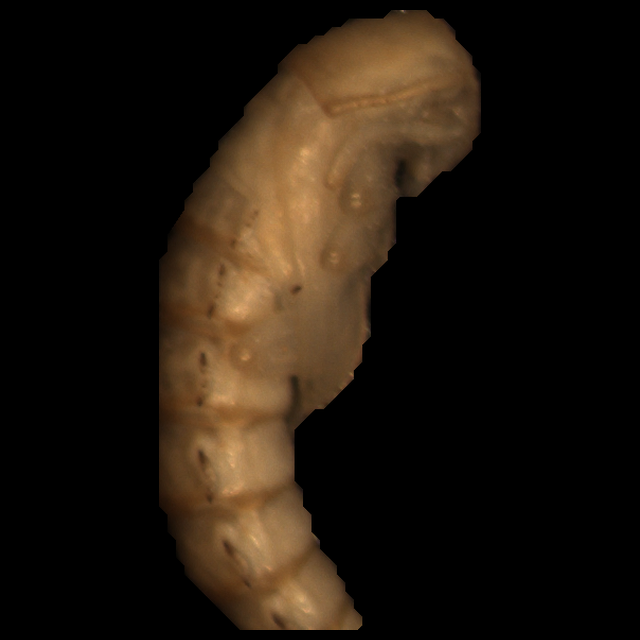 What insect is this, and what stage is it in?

mealworm pupa
